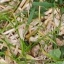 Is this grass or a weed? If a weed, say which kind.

grass
